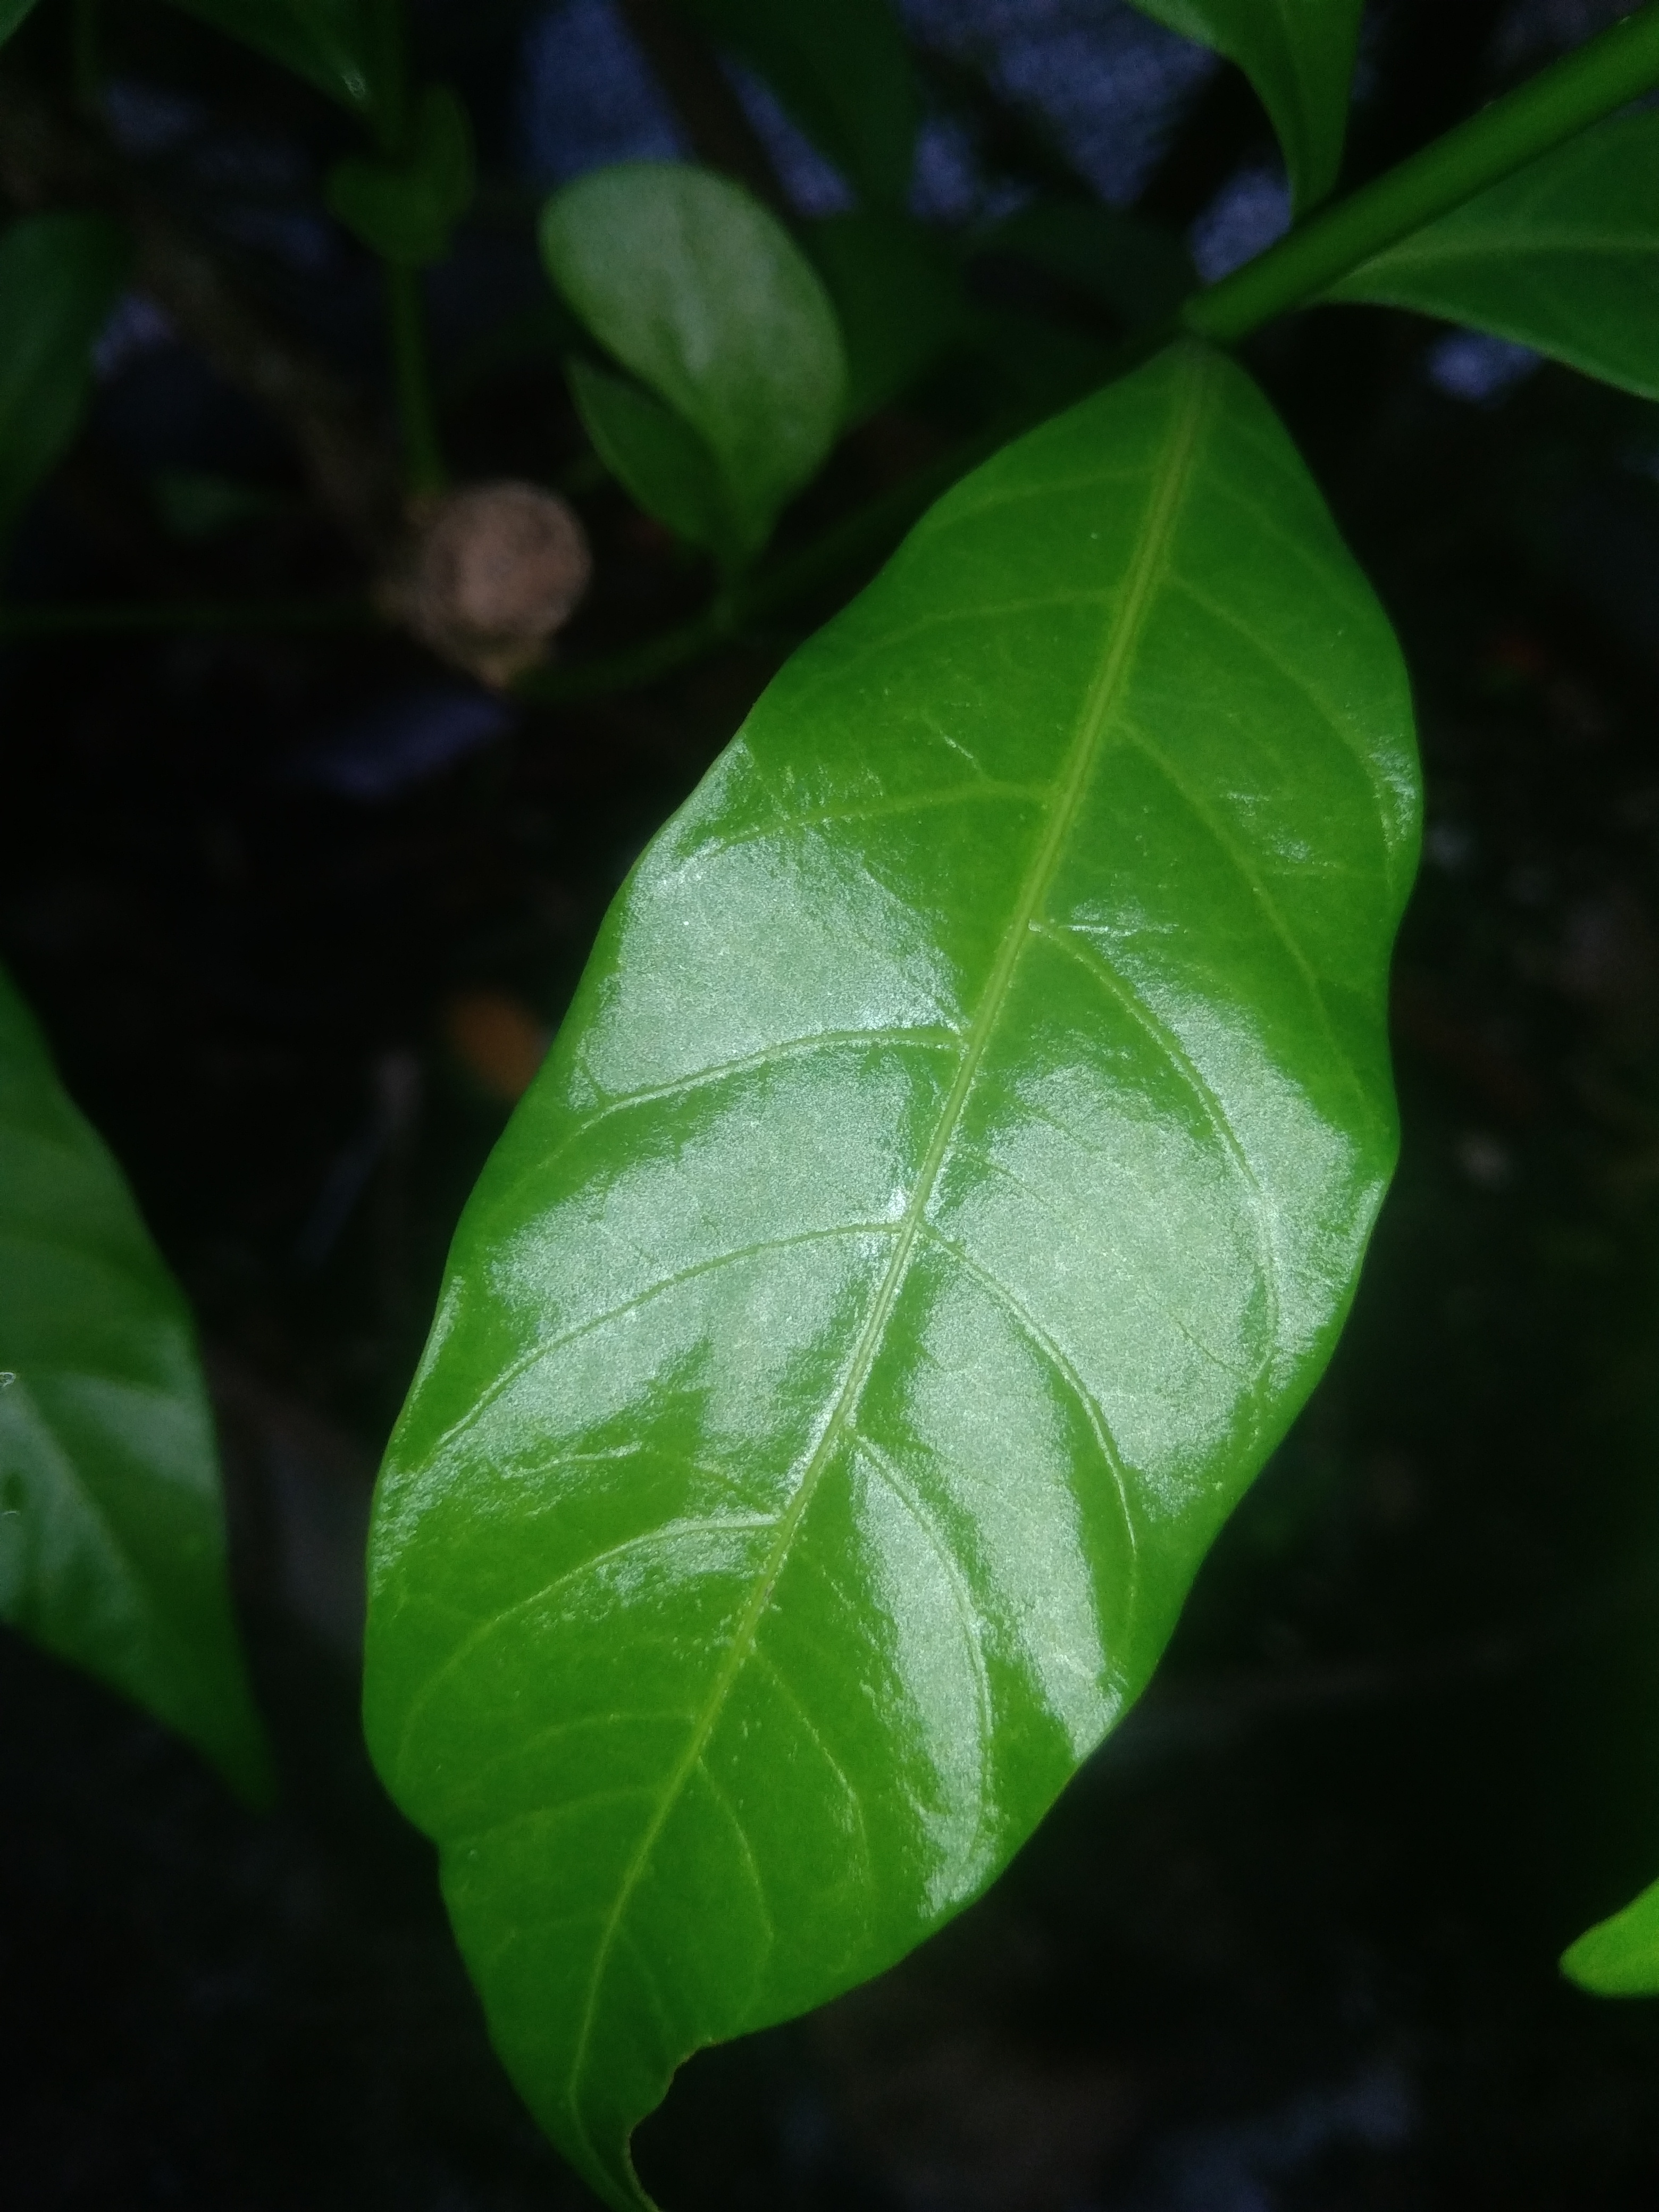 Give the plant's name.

togor
